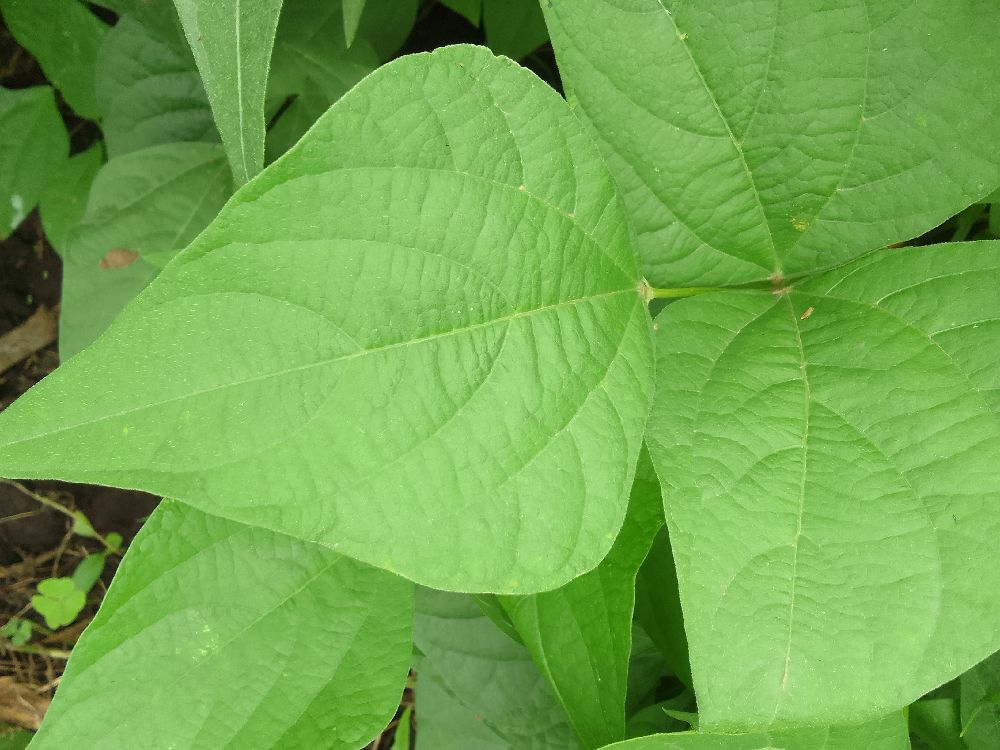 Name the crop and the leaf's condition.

common bean, healthy
